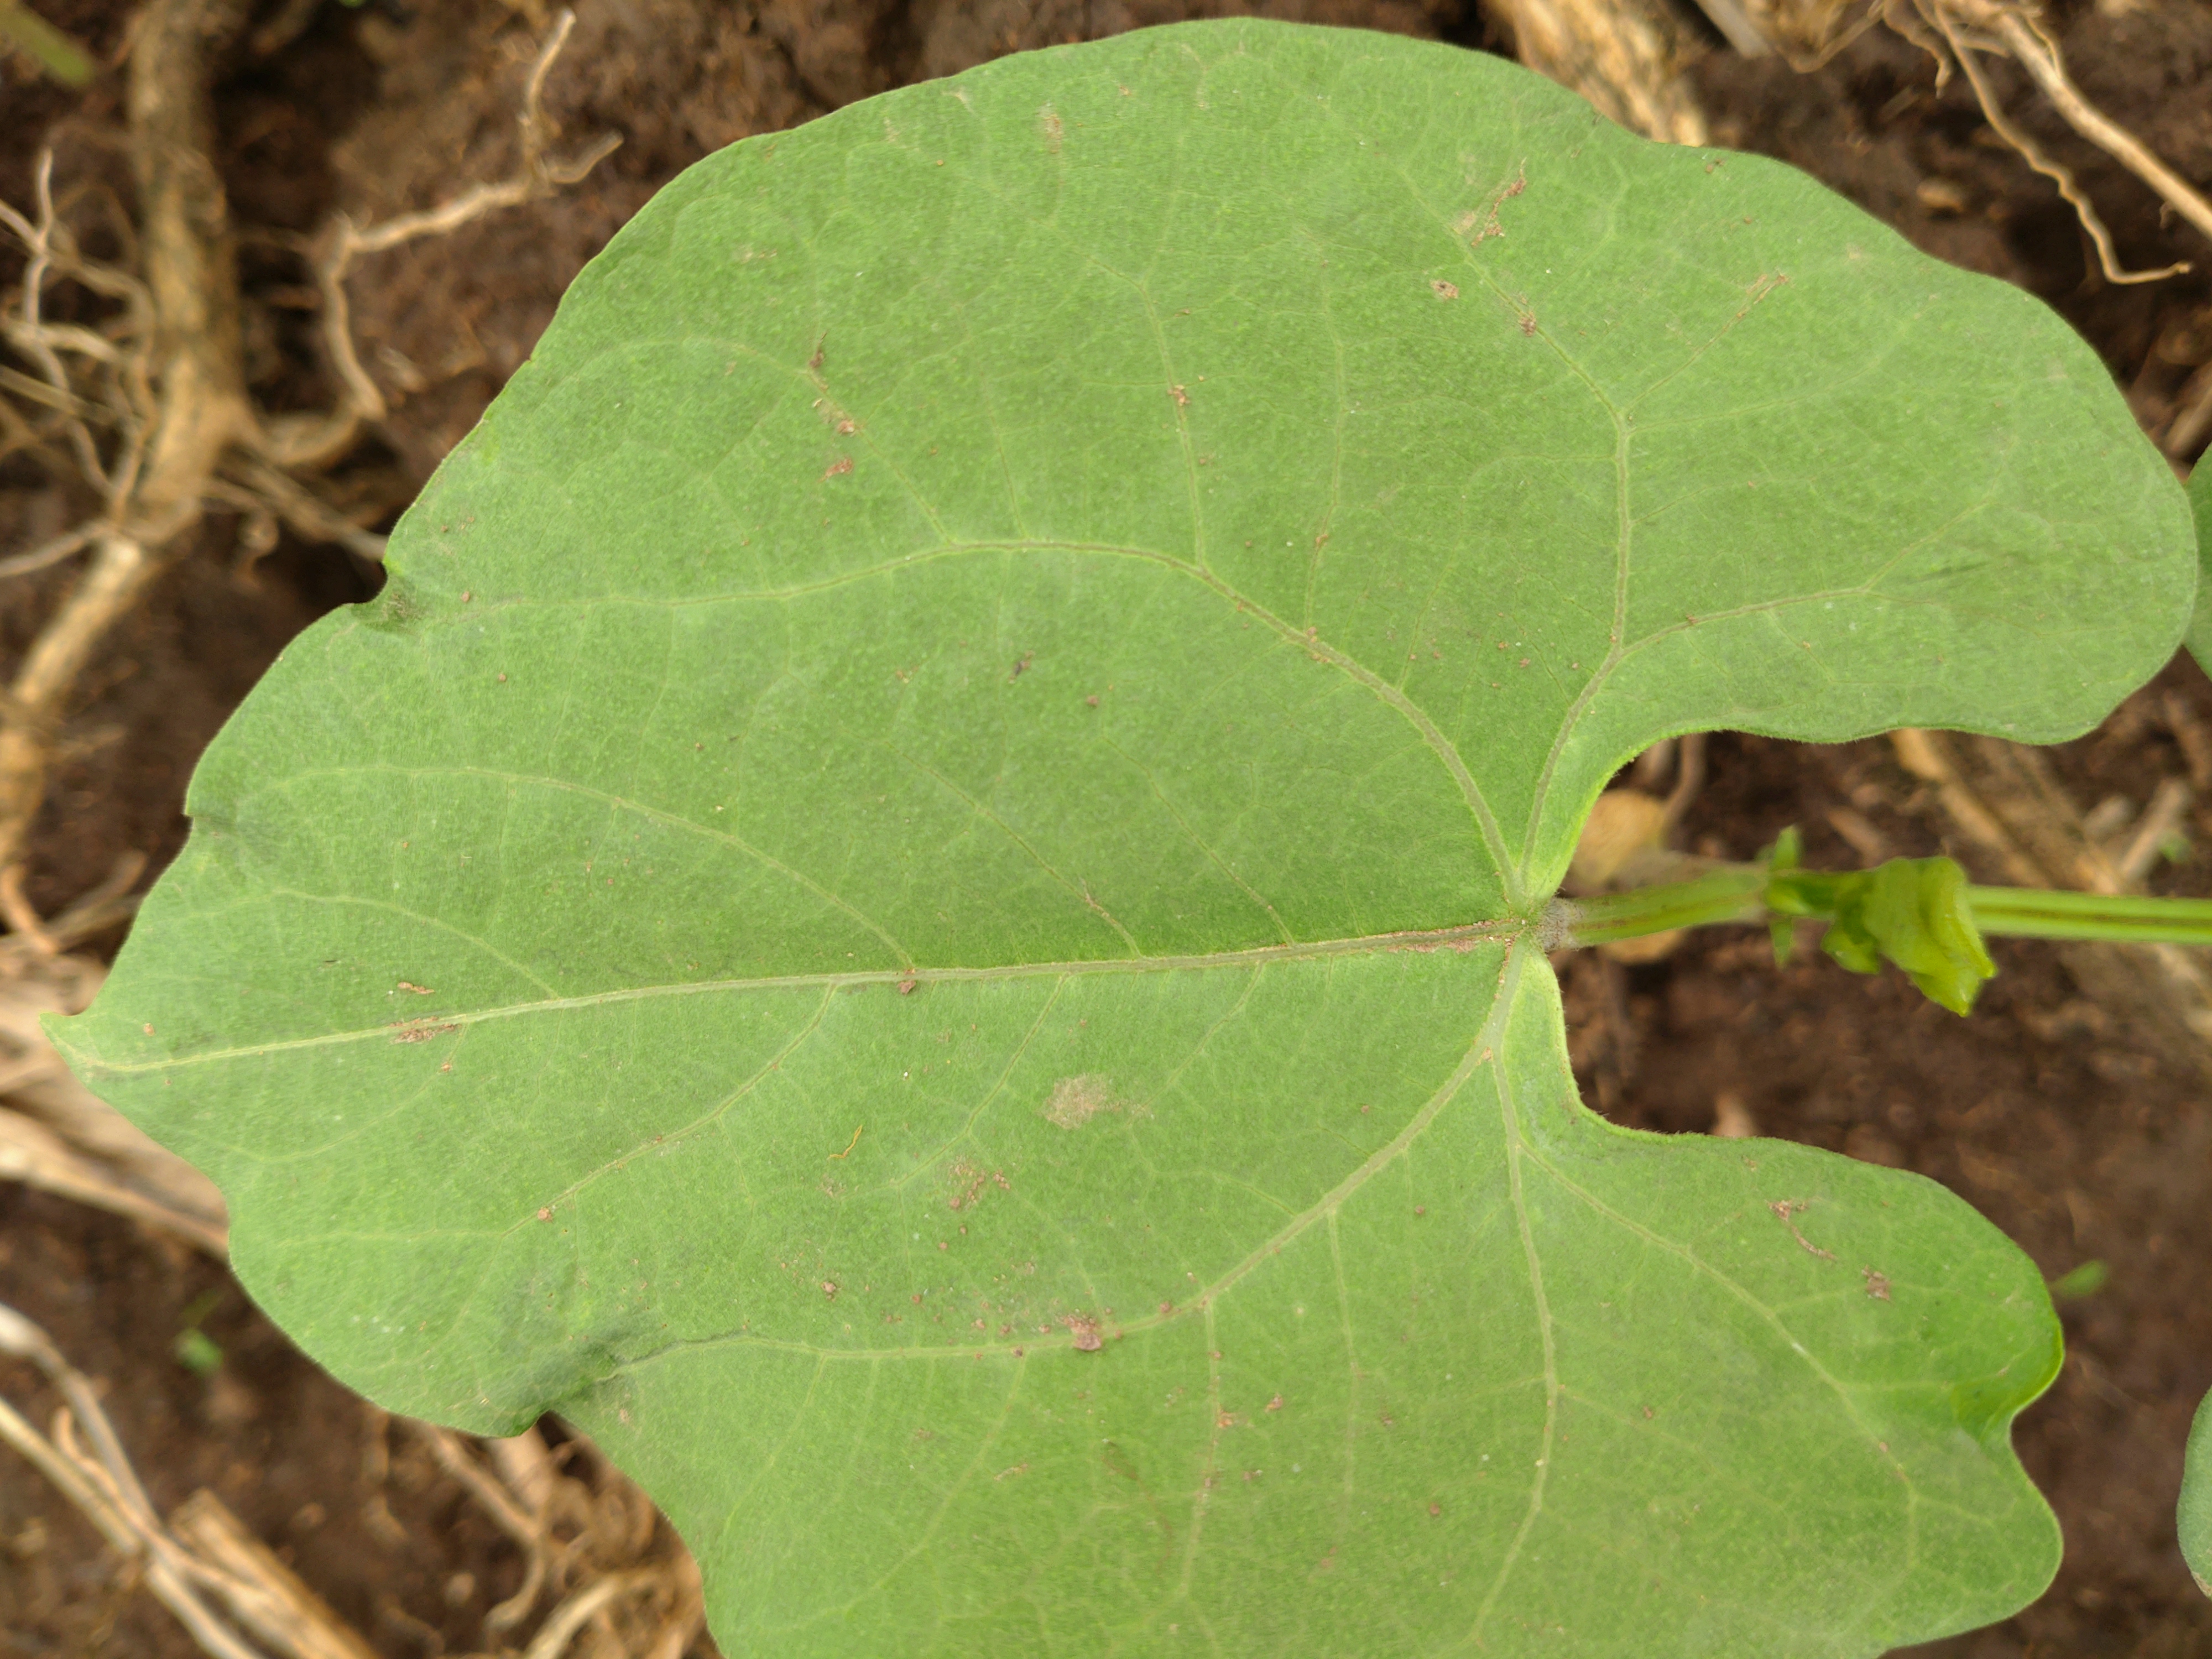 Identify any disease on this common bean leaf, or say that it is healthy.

healthy
